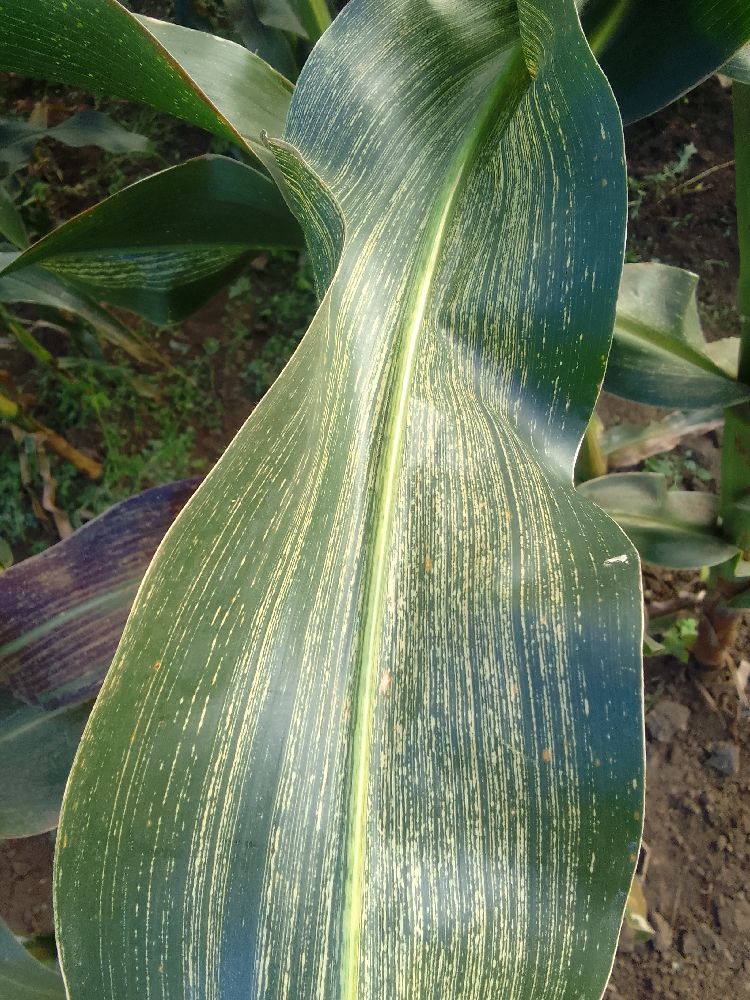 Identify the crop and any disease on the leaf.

maize, maize streak virus
